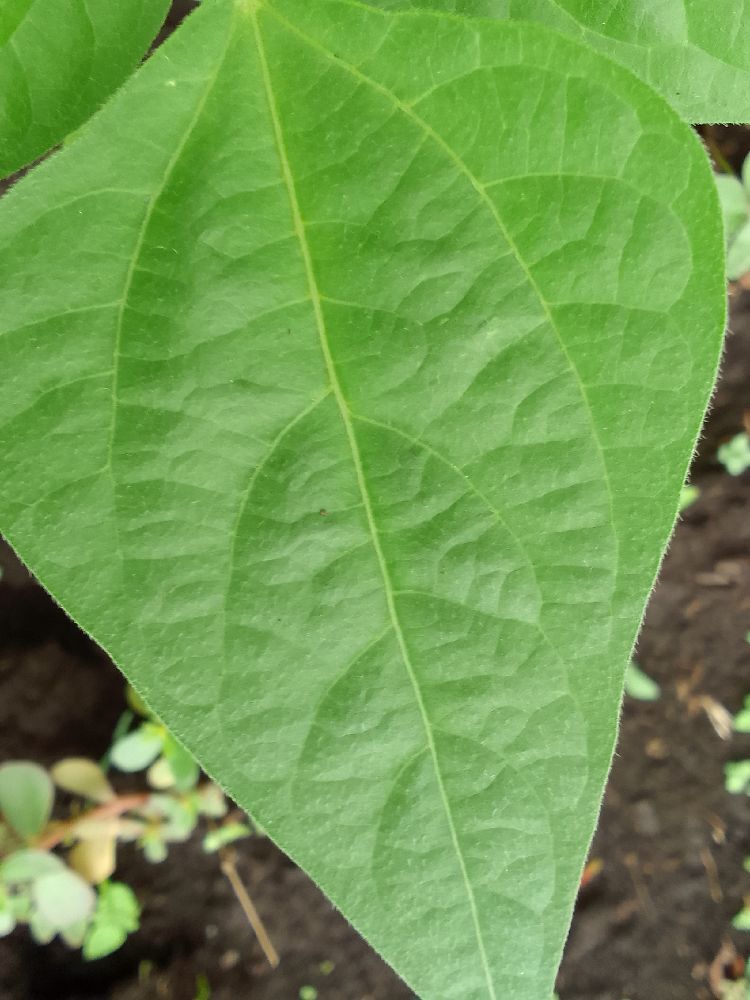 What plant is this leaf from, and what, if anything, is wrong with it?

common bean, healthy
